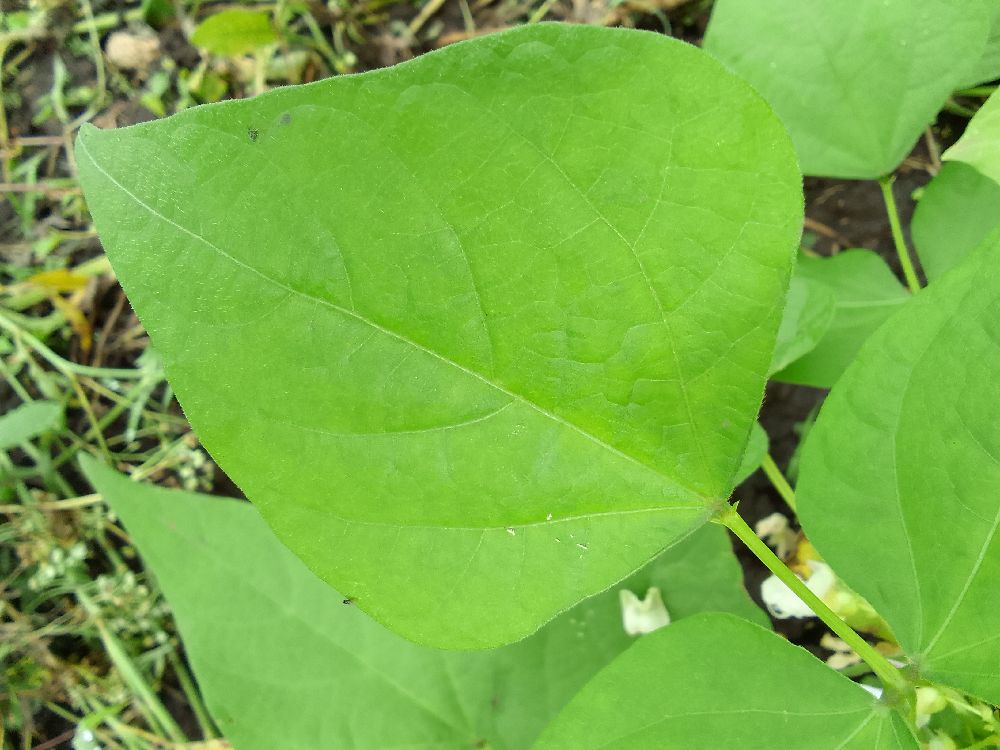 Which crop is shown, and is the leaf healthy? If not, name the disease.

common bean, healthy
